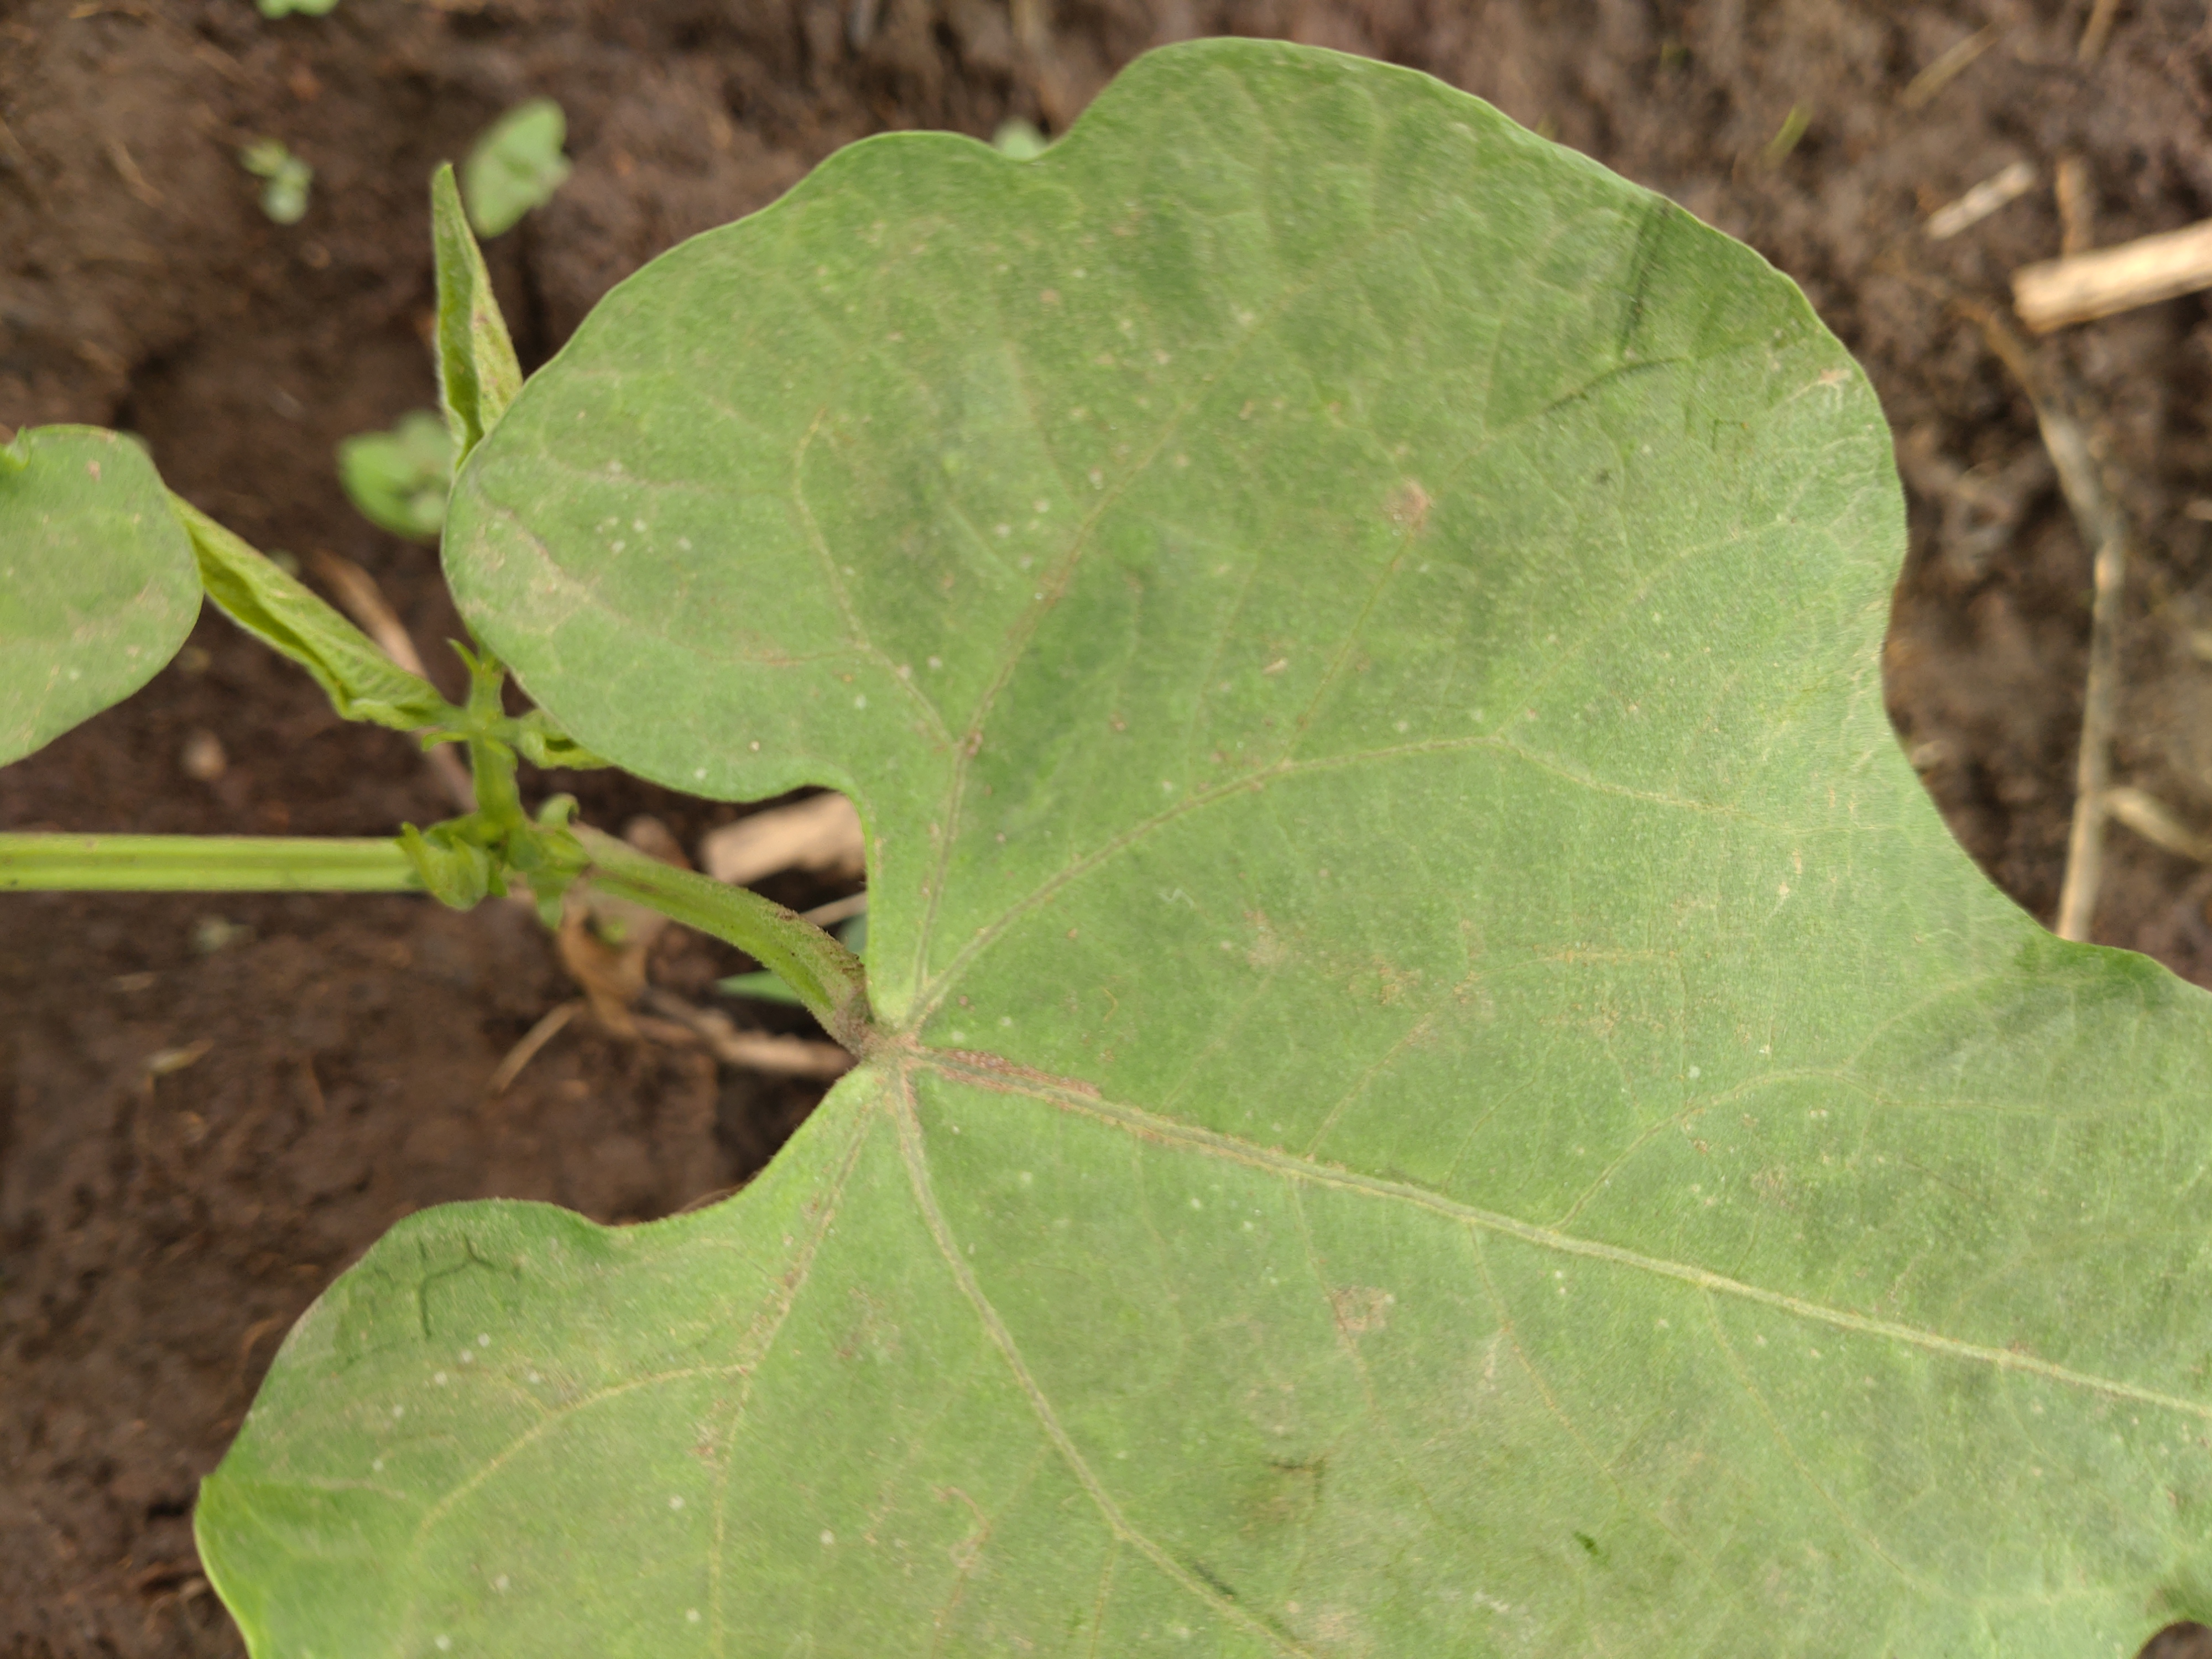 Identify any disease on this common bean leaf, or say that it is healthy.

healthy
